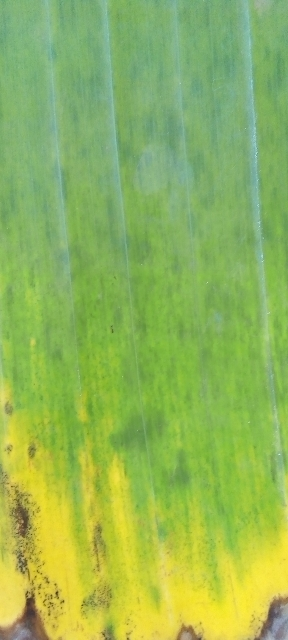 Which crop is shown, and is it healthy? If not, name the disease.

banana, fusarium wilt race 1
